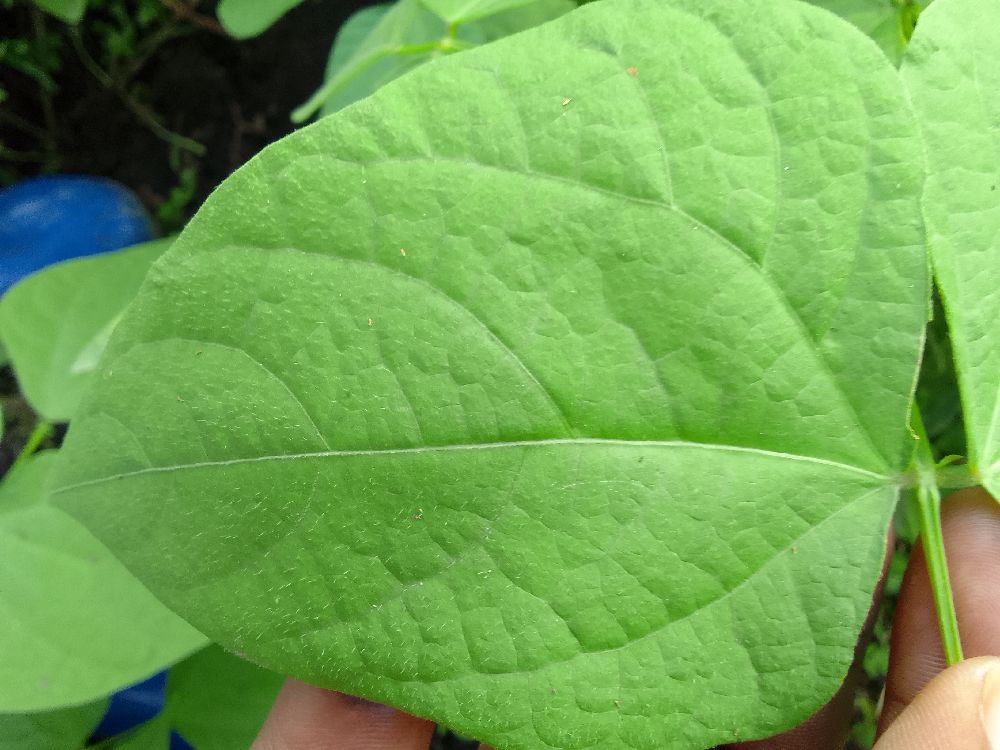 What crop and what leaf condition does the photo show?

common bean, healthy
